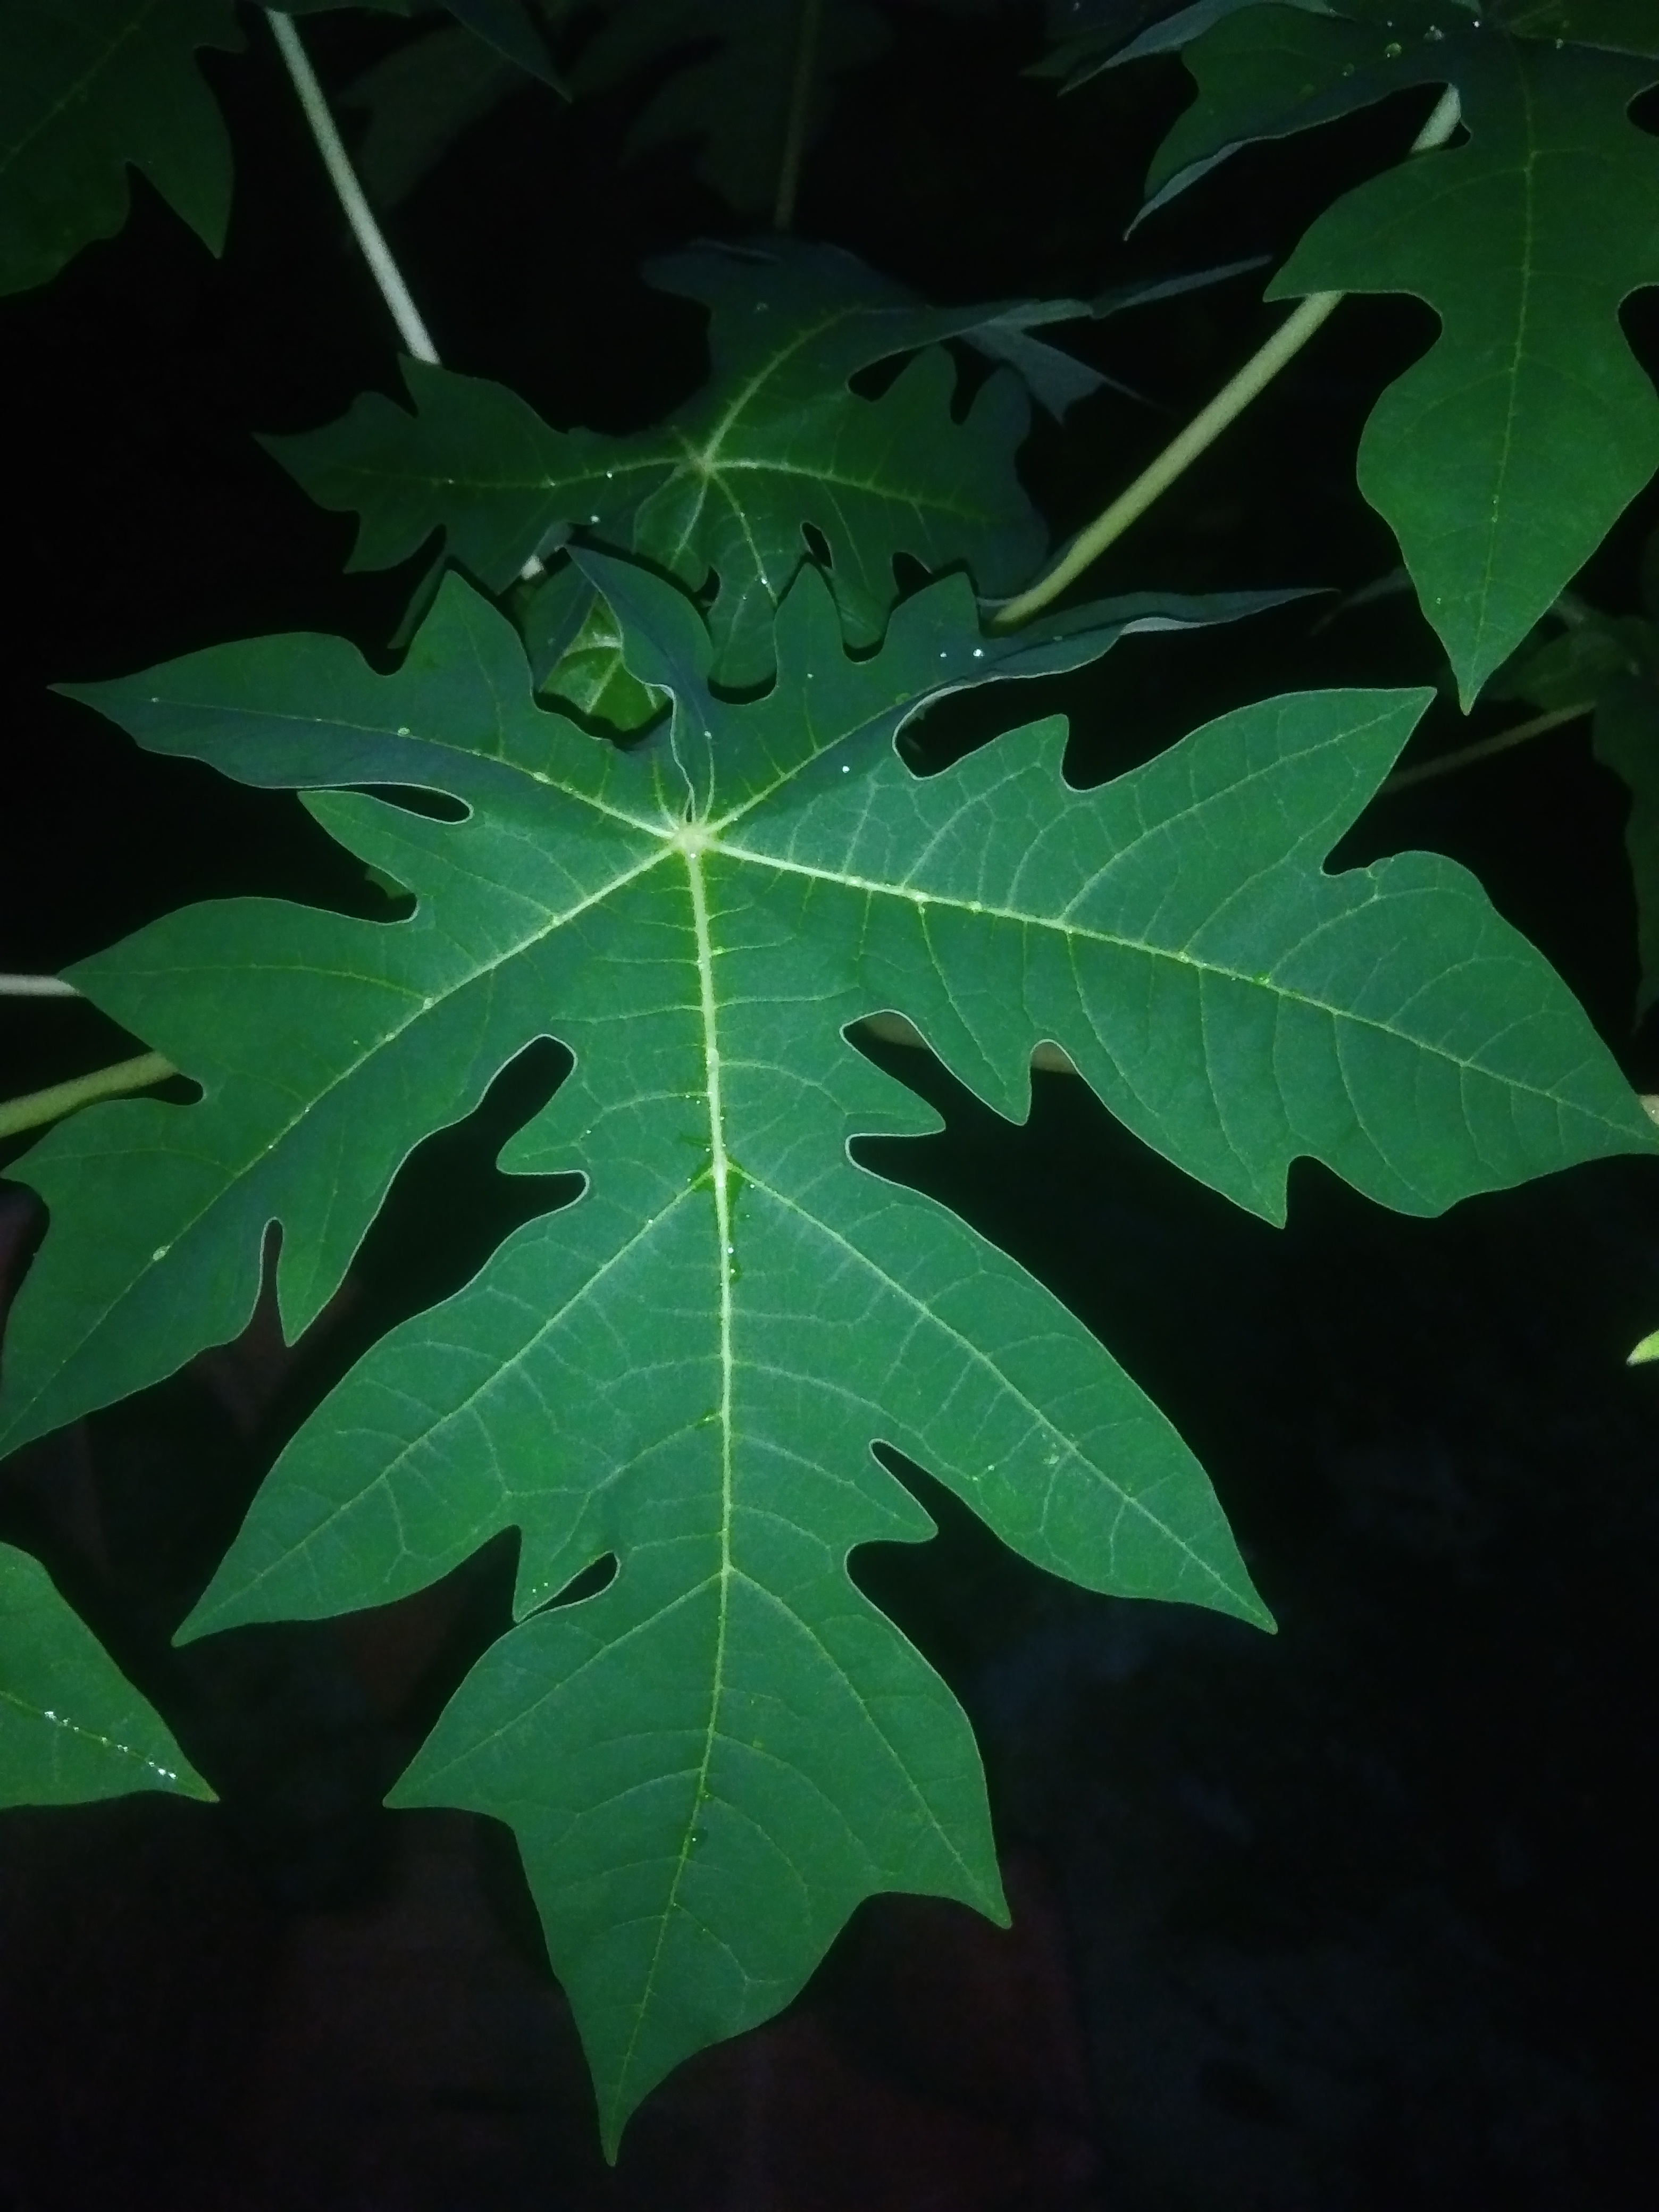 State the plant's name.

papaya
